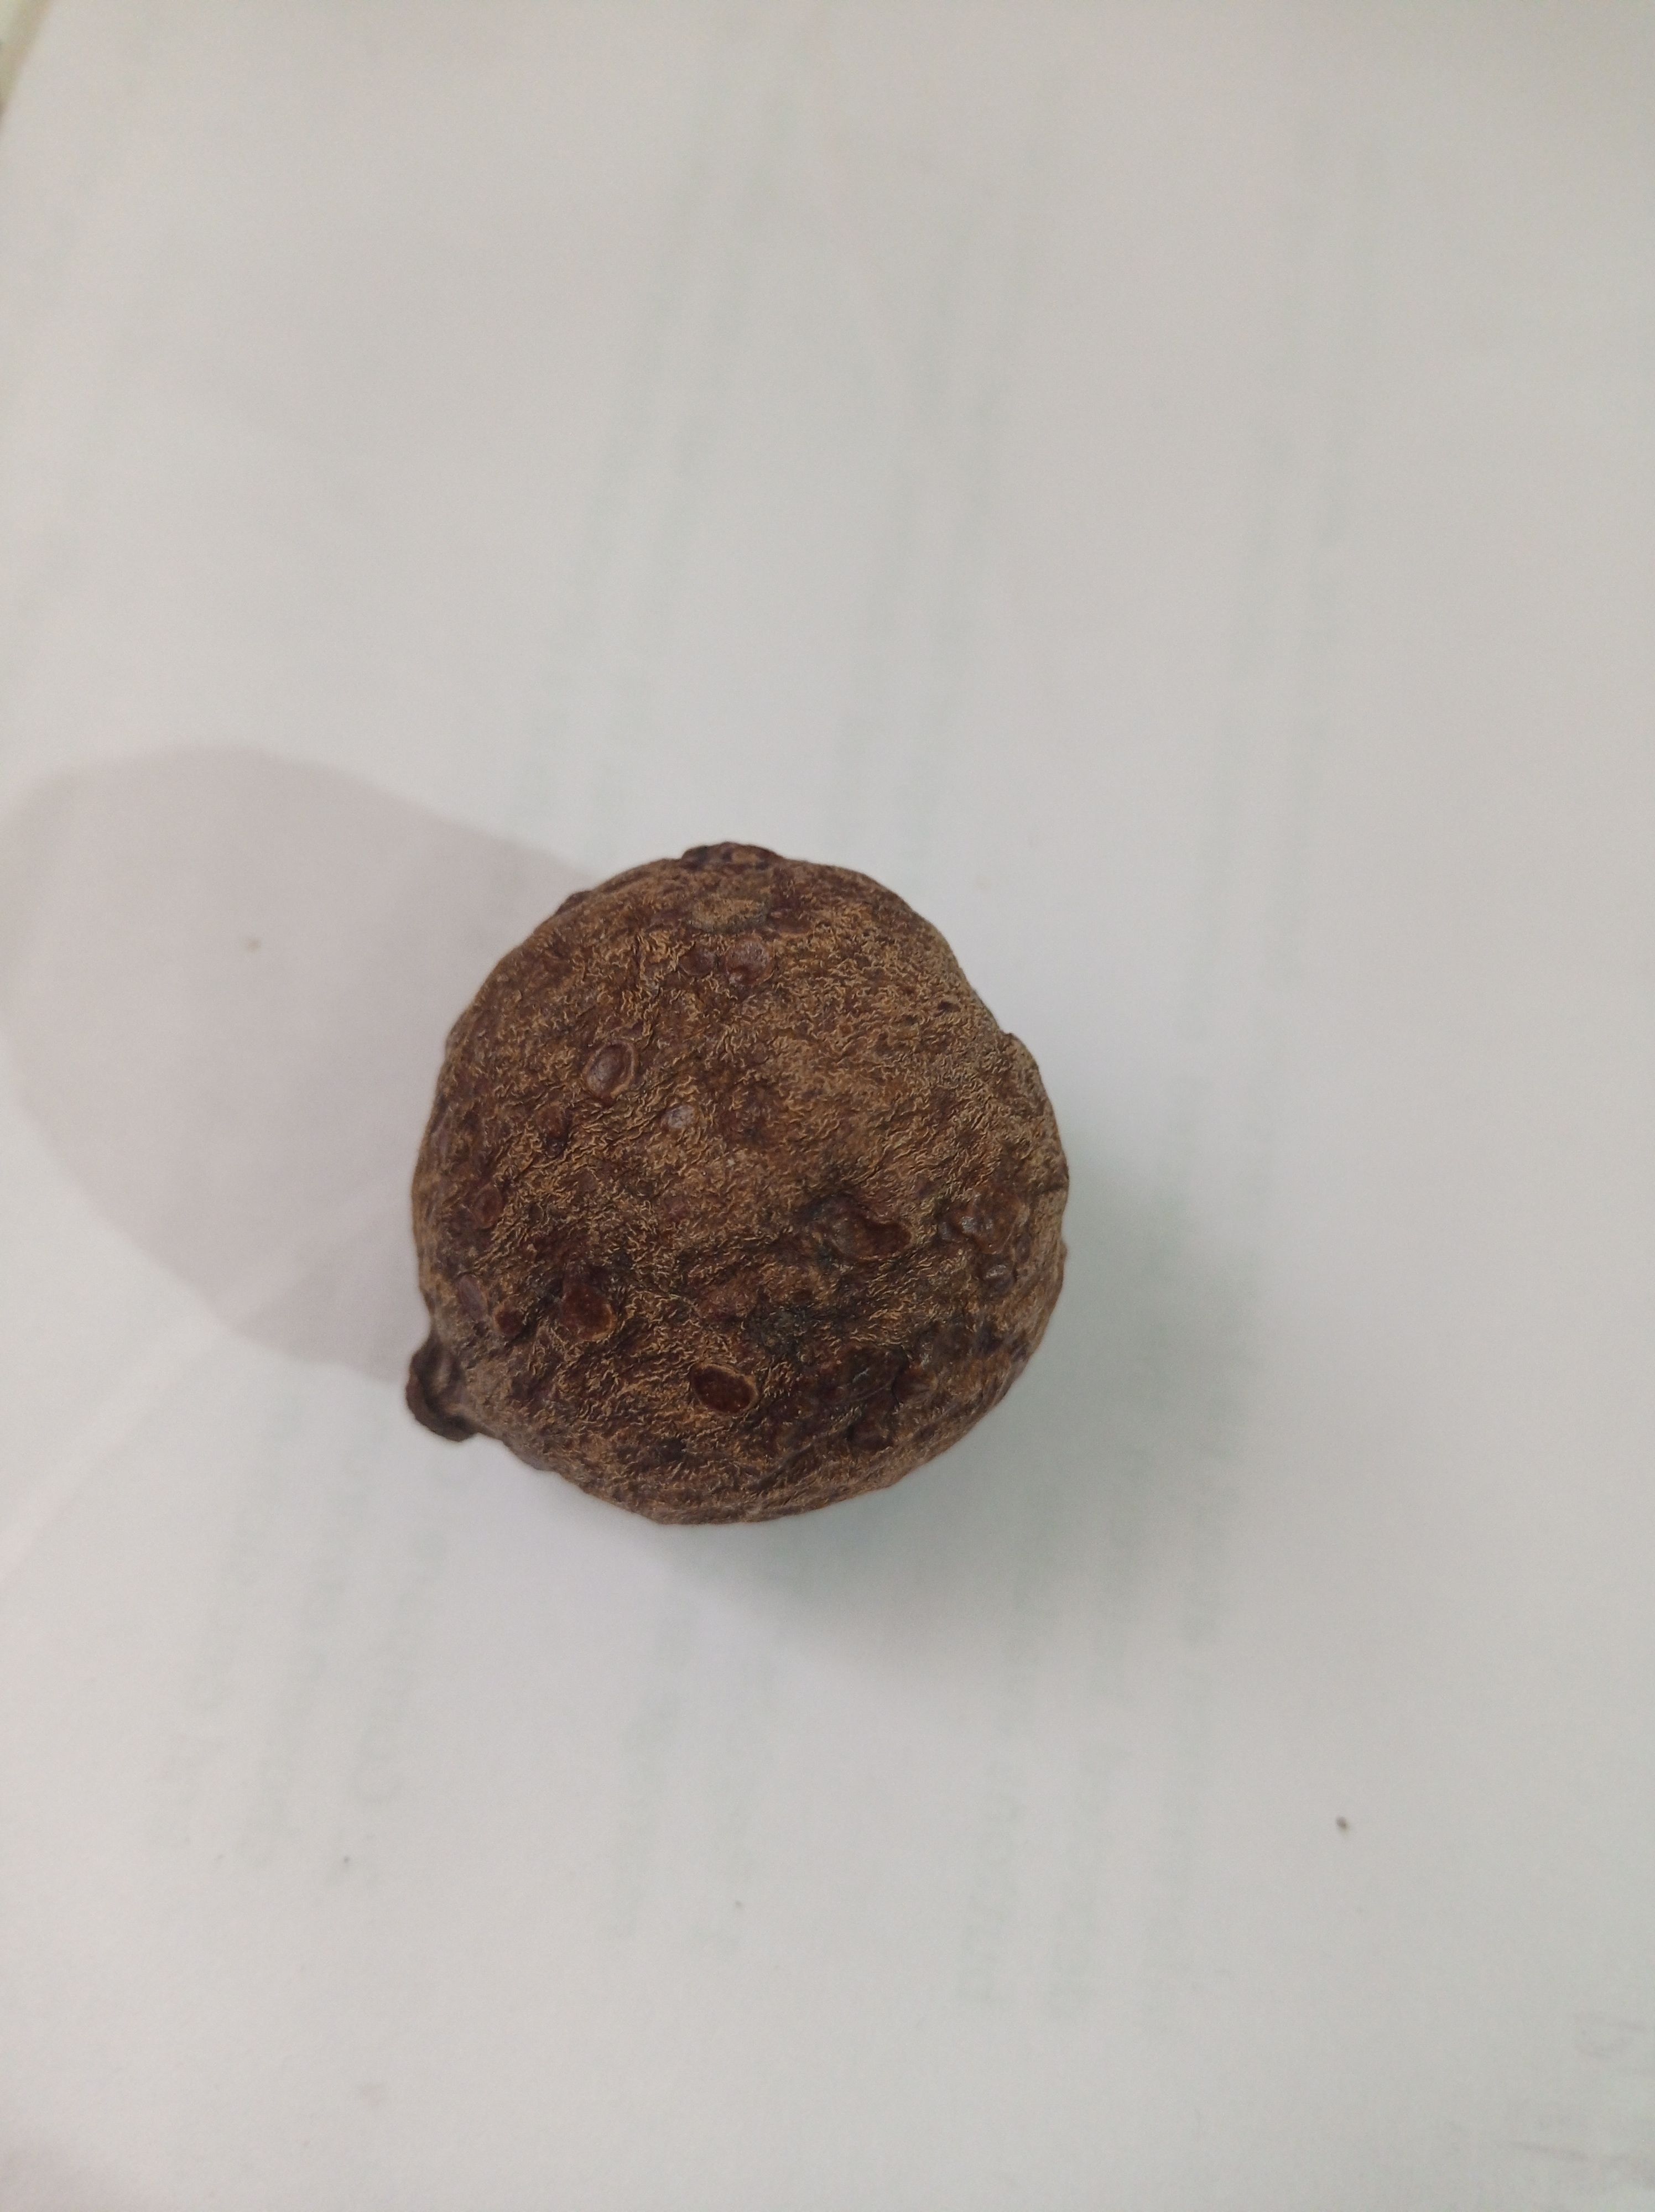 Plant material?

madanphal
